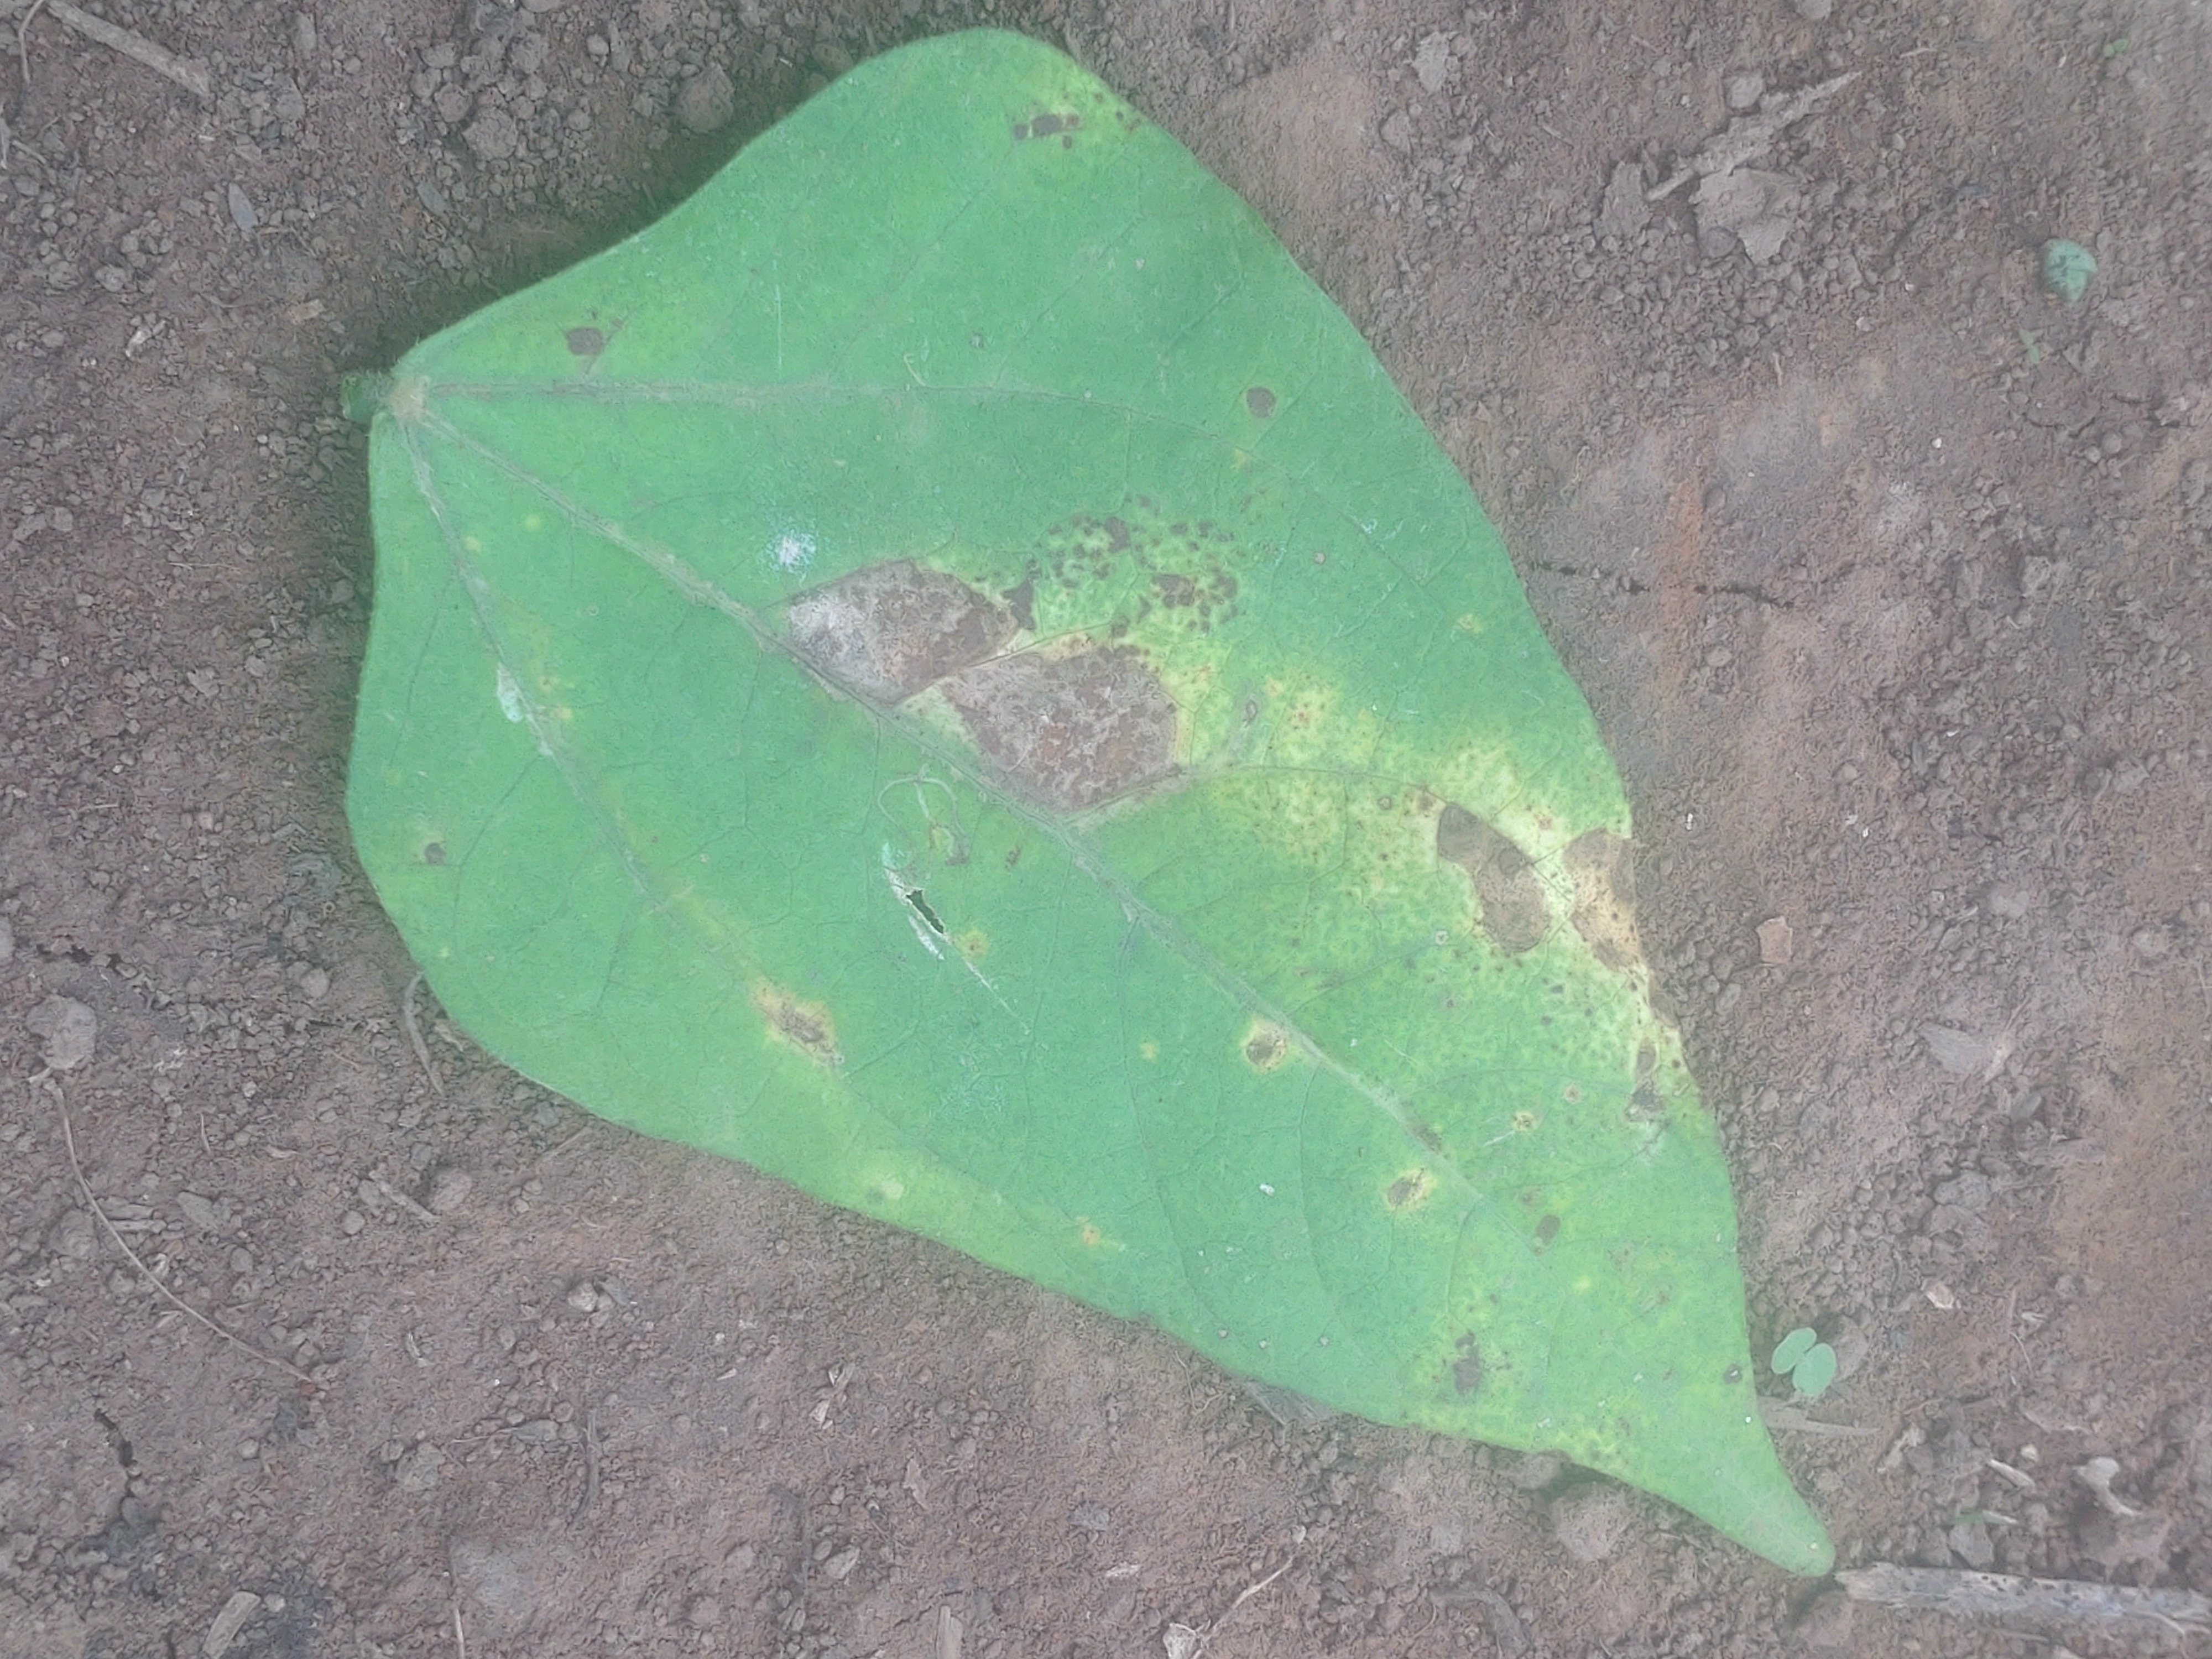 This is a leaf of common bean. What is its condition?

rust
